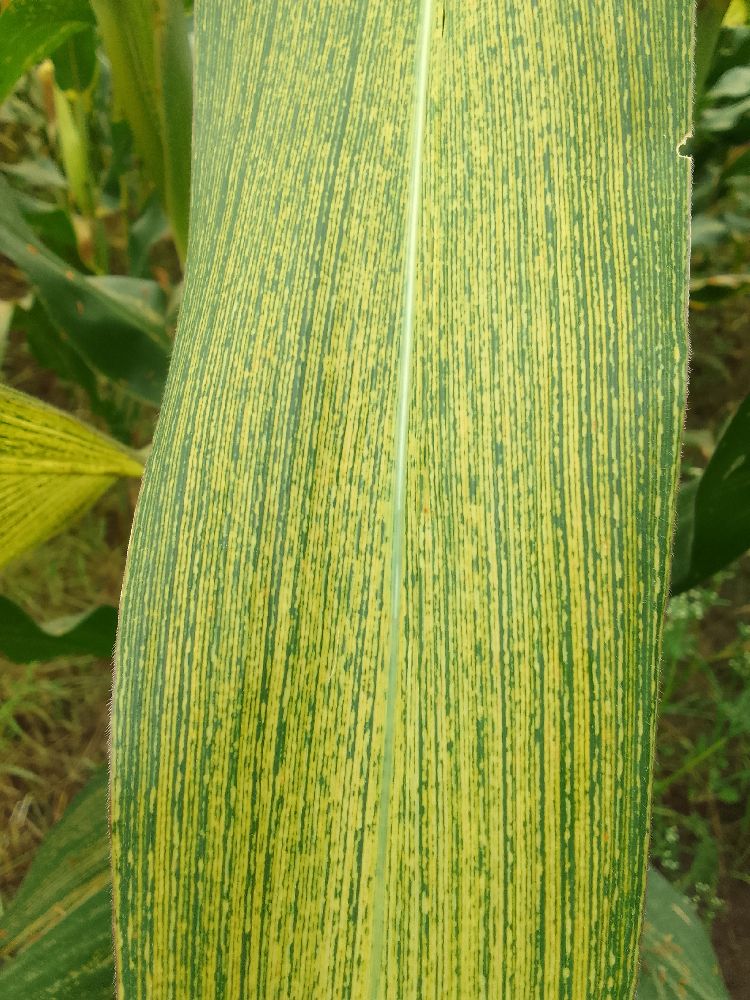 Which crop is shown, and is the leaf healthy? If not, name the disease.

maize, maize streak virus
